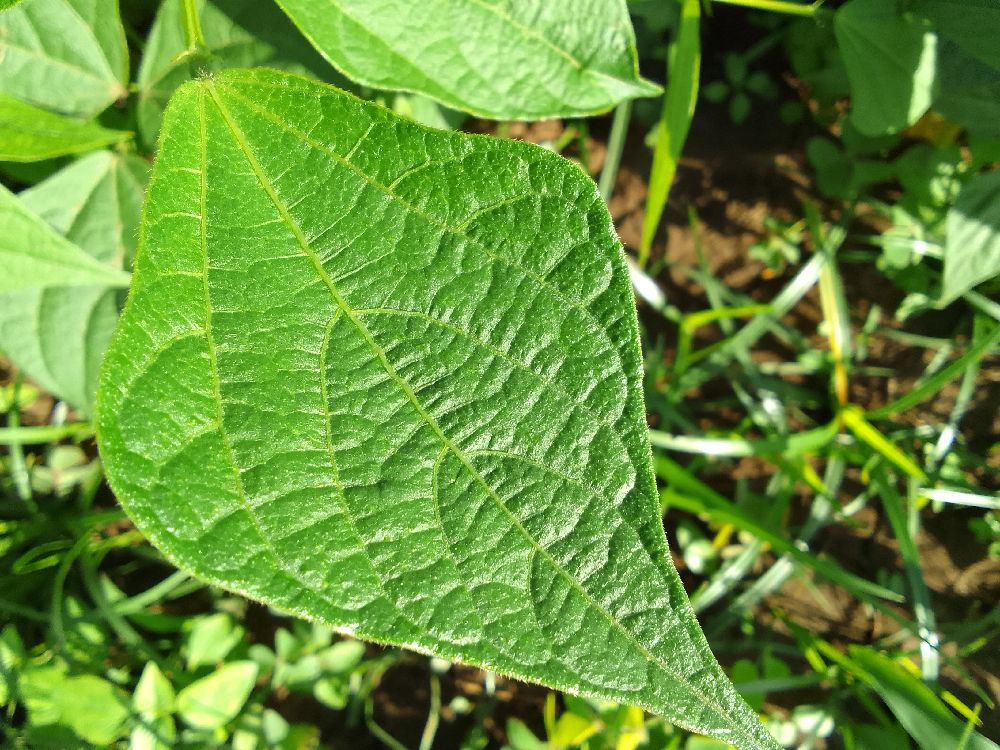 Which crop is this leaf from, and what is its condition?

common bean, healthy
